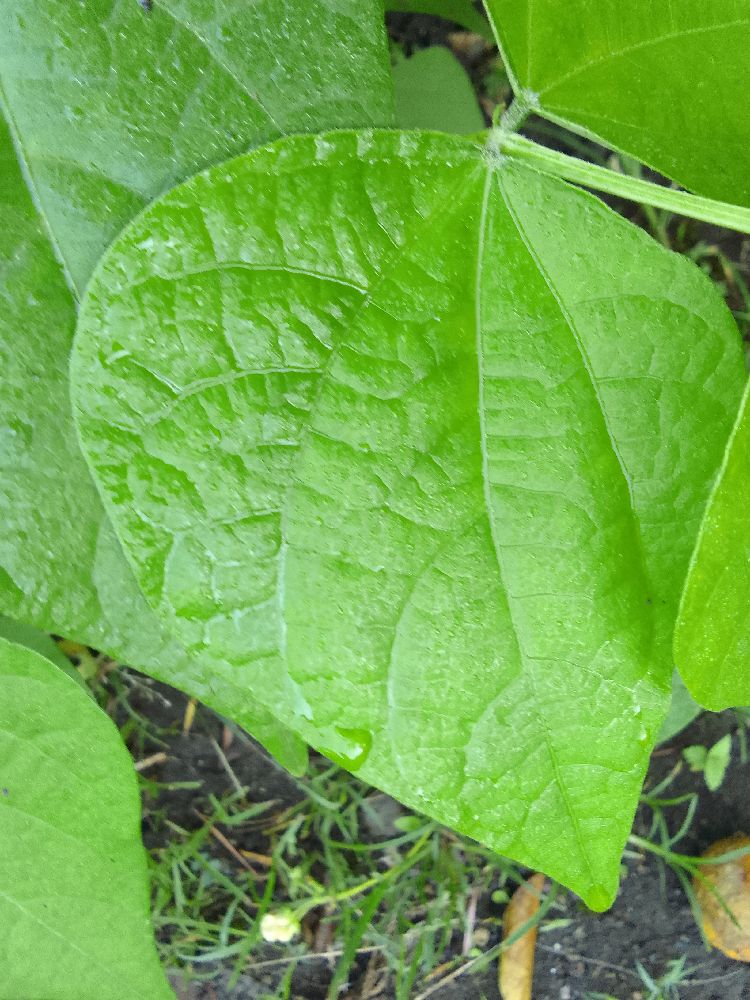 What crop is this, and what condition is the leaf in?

common bean, healthy
